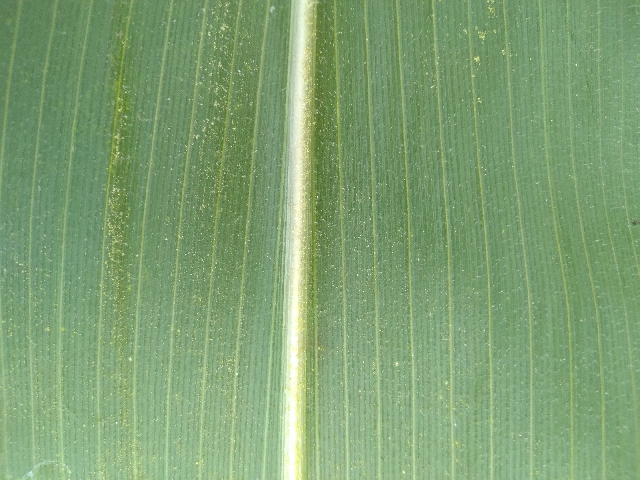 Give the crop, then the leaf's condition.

maize, healthy
